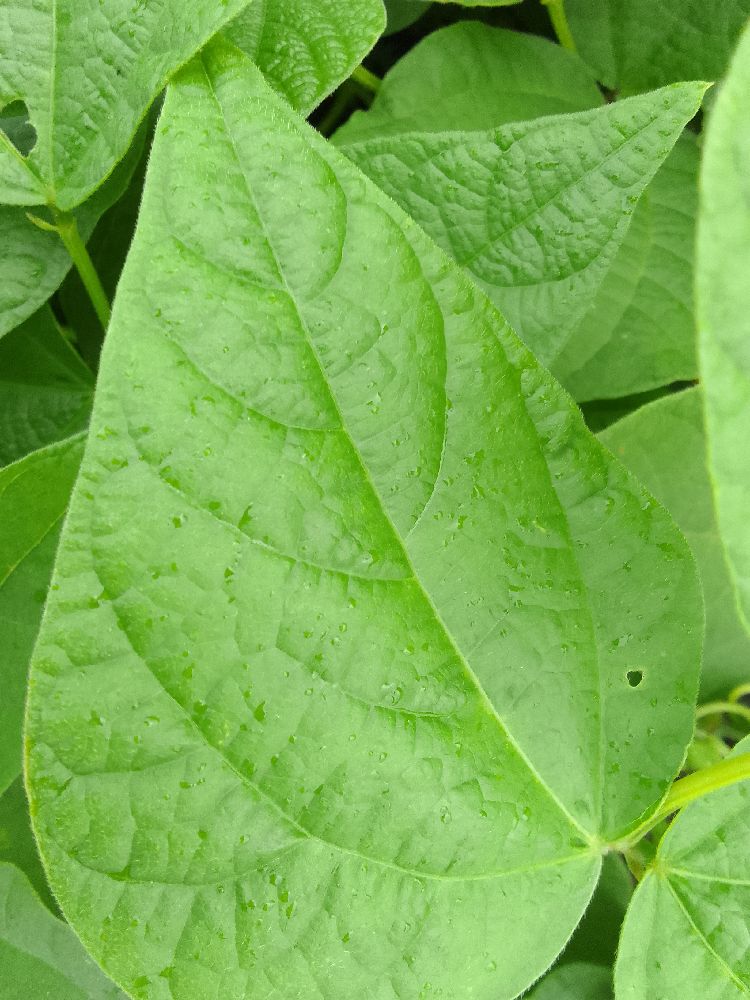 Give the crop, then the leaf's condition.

common bean, healthy
